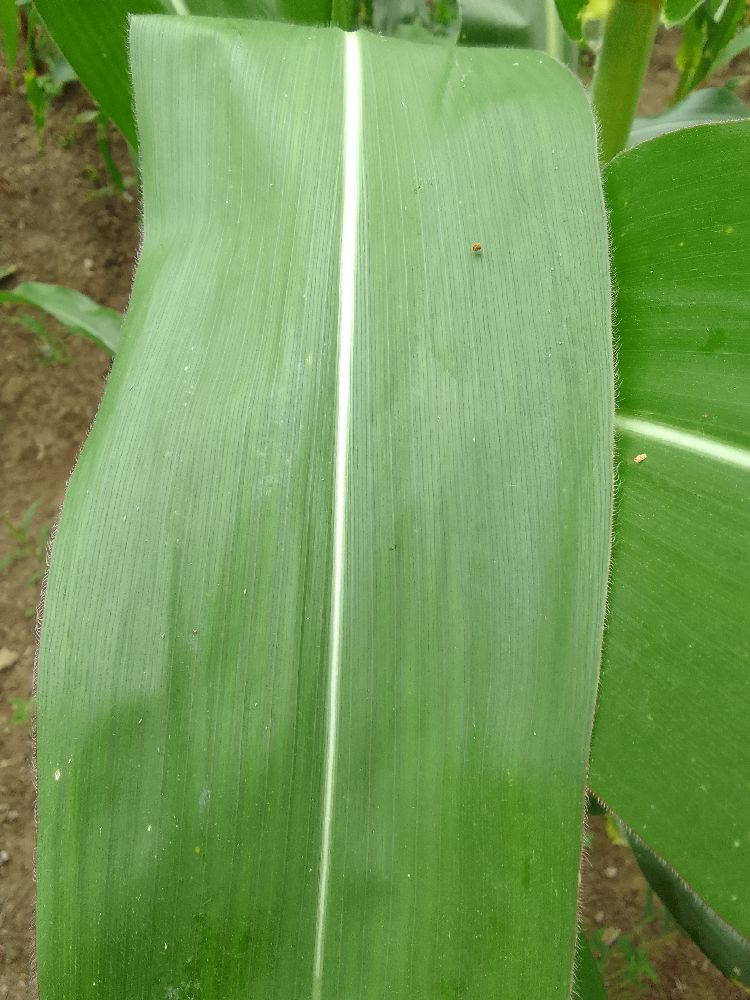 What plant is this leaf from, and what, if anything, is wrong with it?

maize, healthy
